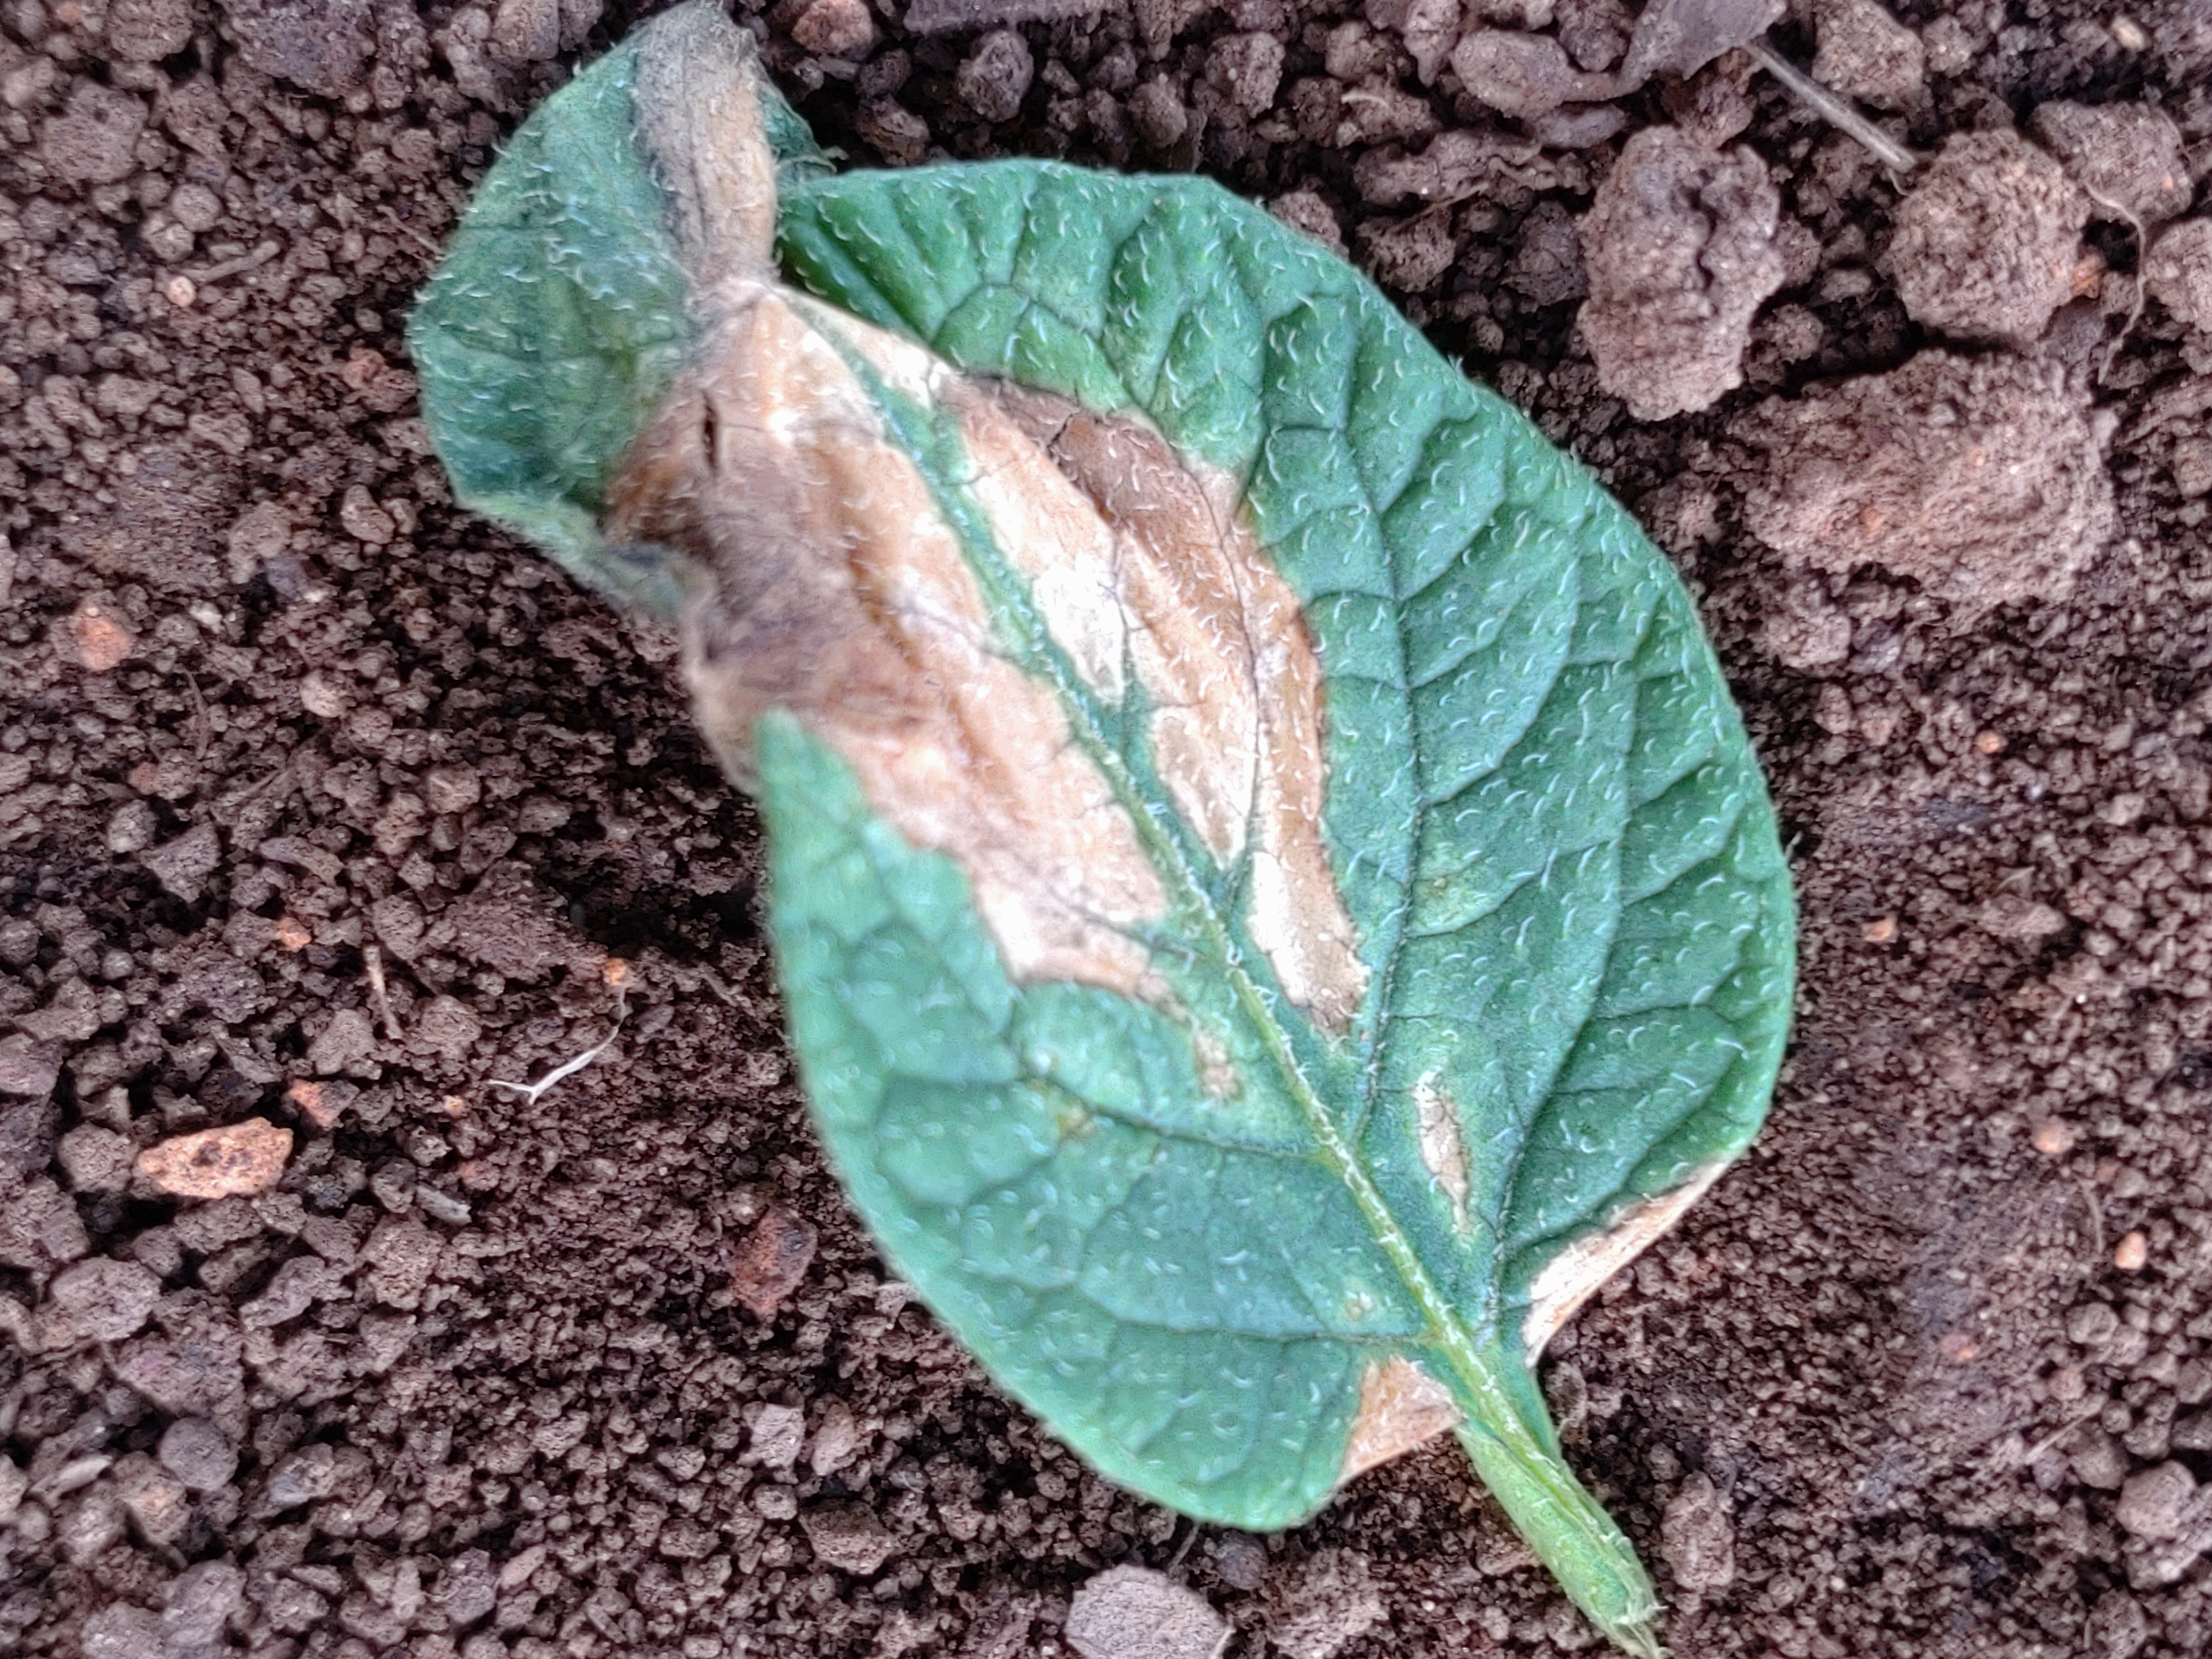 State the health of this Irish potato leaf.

early blight
